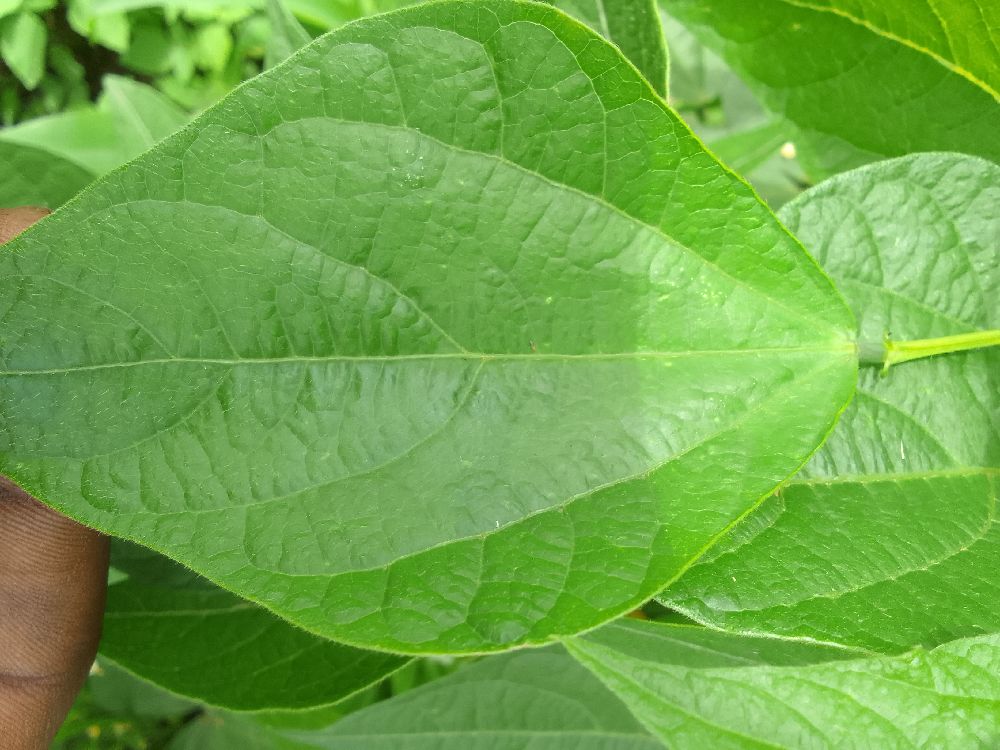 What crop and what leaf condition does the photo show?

common bean, healthy
